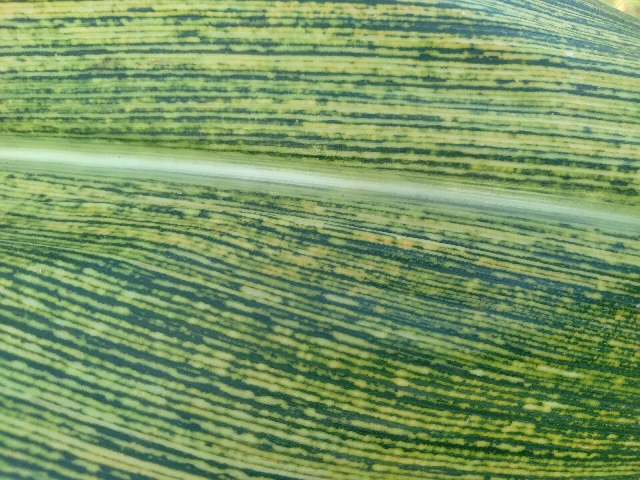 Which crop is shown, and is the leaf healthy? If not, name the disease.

maize, maize streak virus
